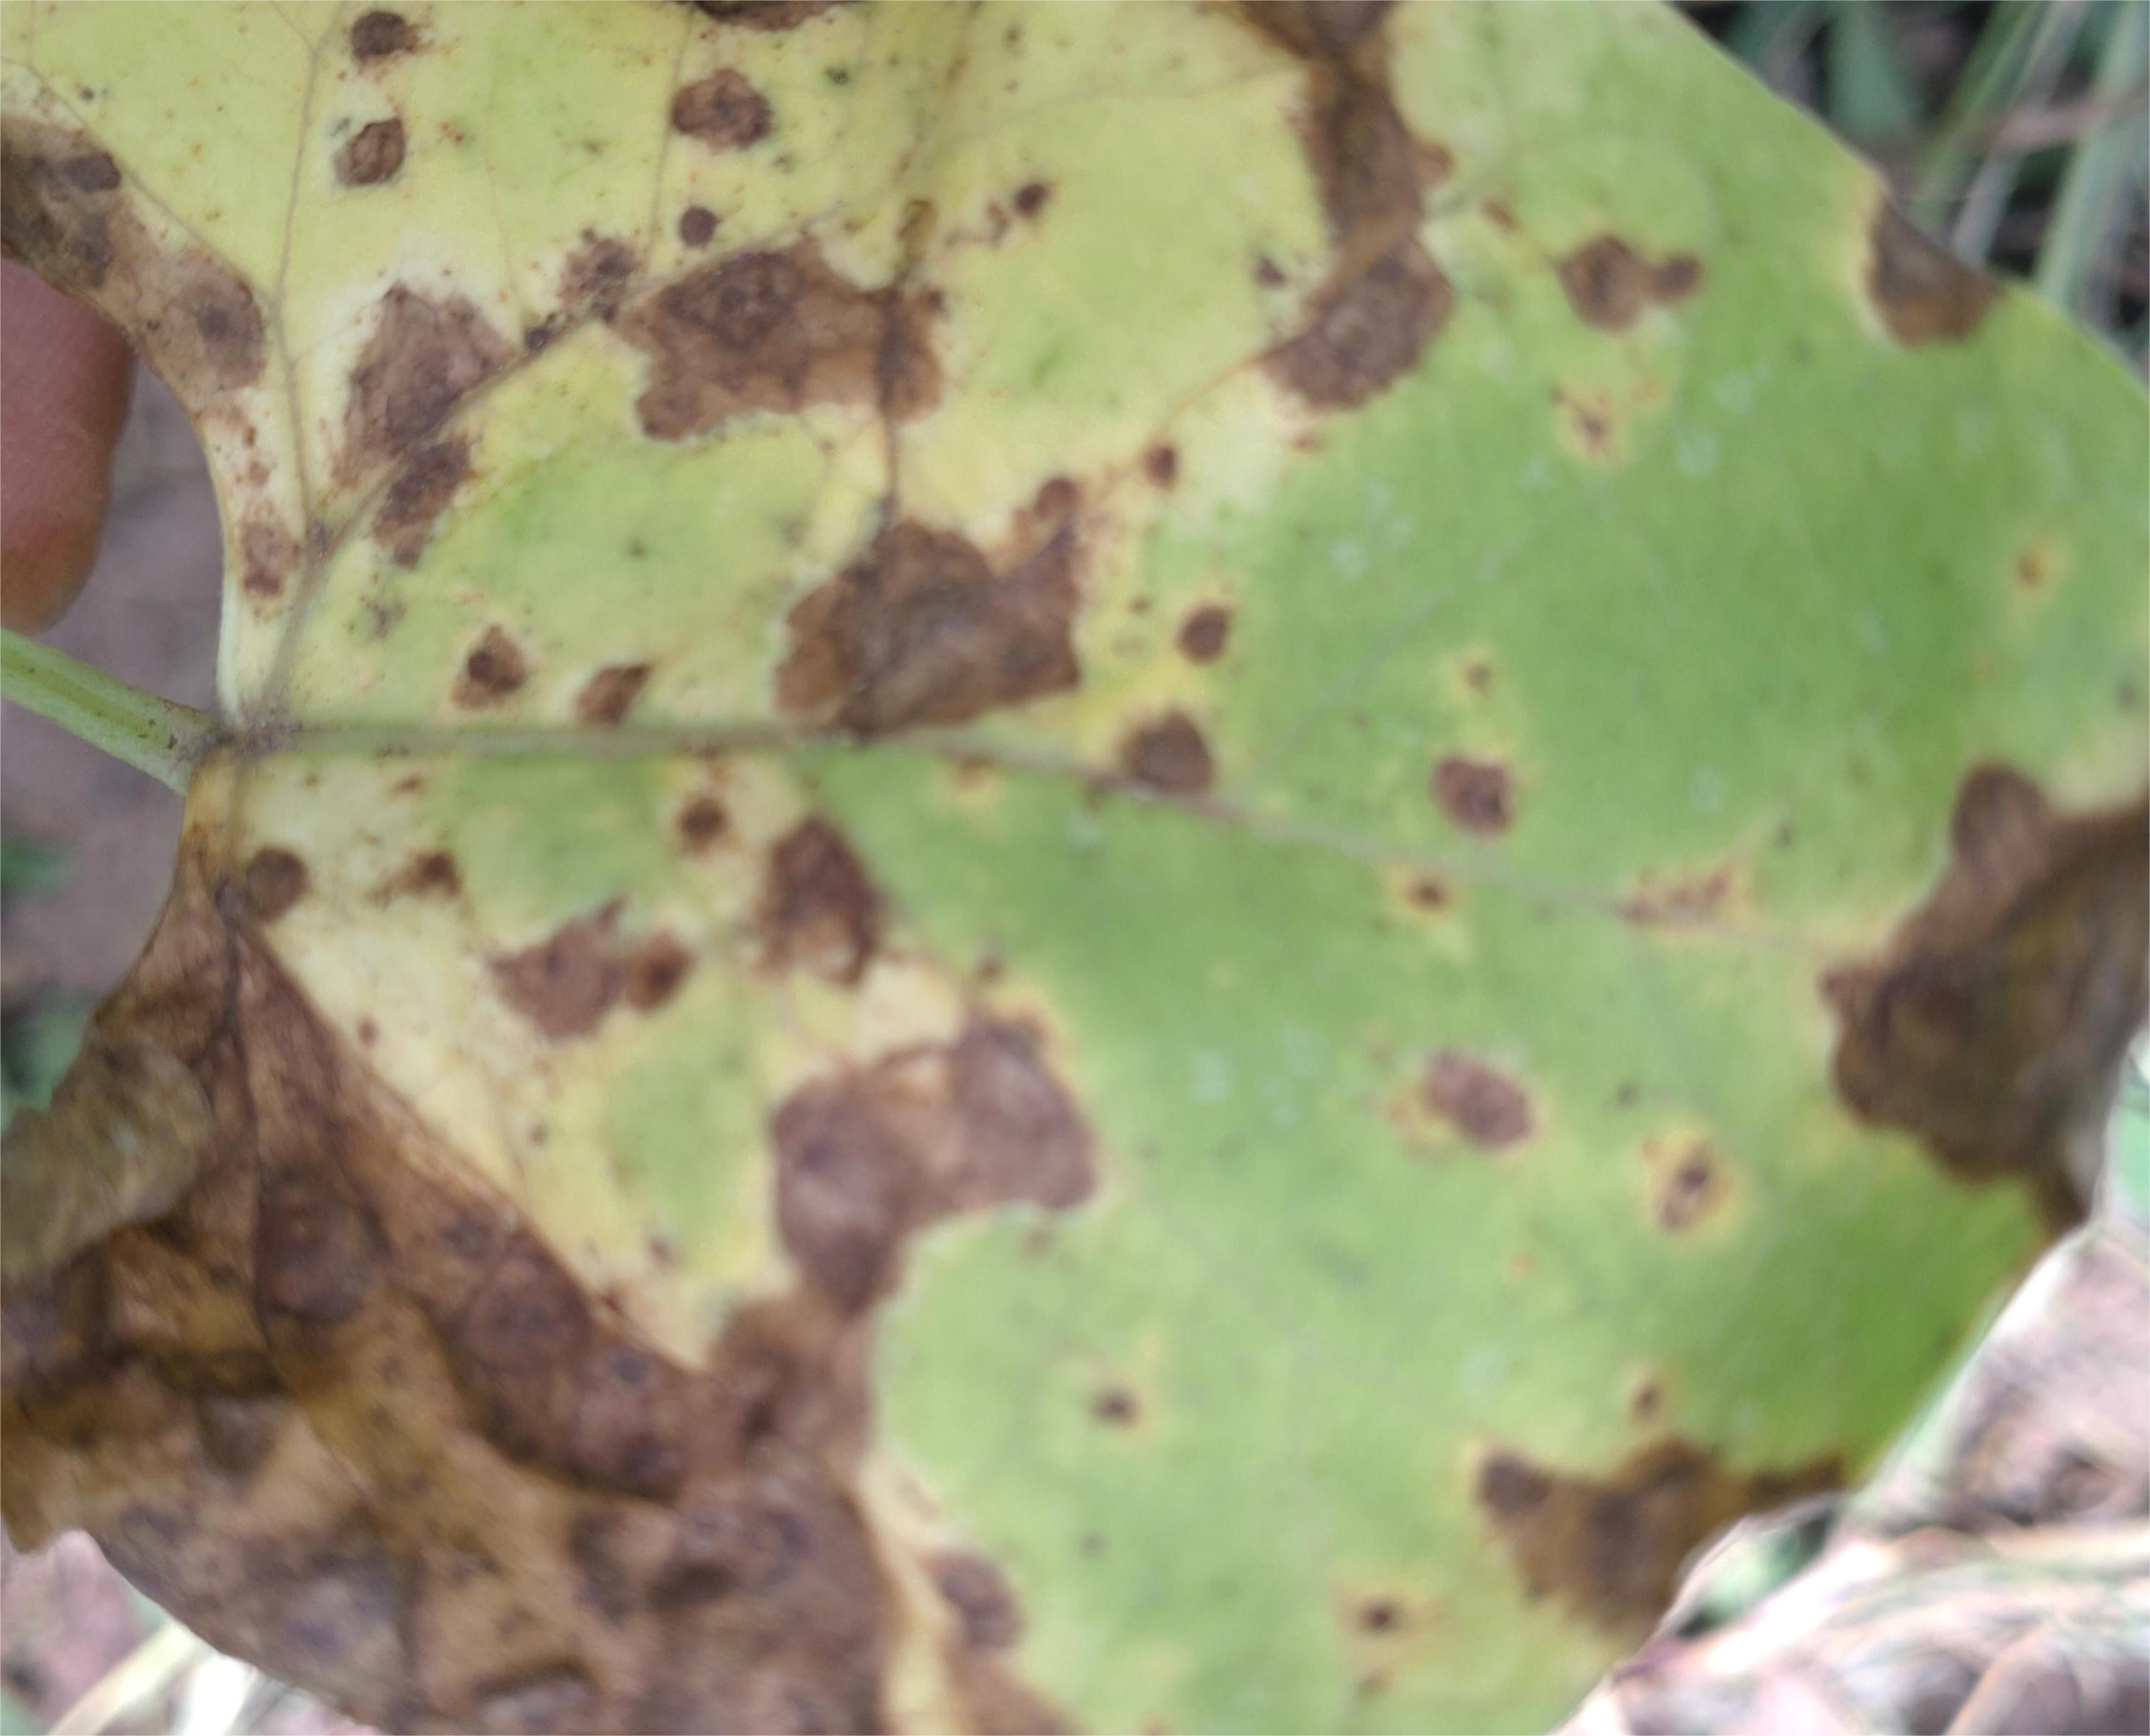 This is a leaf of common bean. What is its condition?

anthracnose
